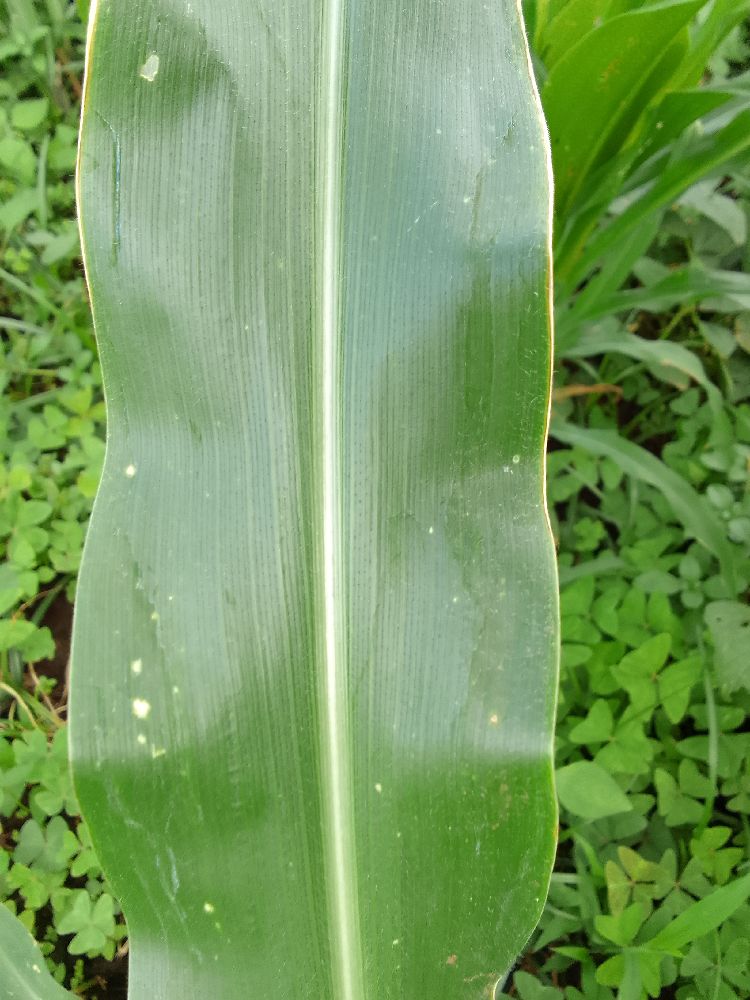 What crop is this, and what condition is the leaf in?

maize, healthy
